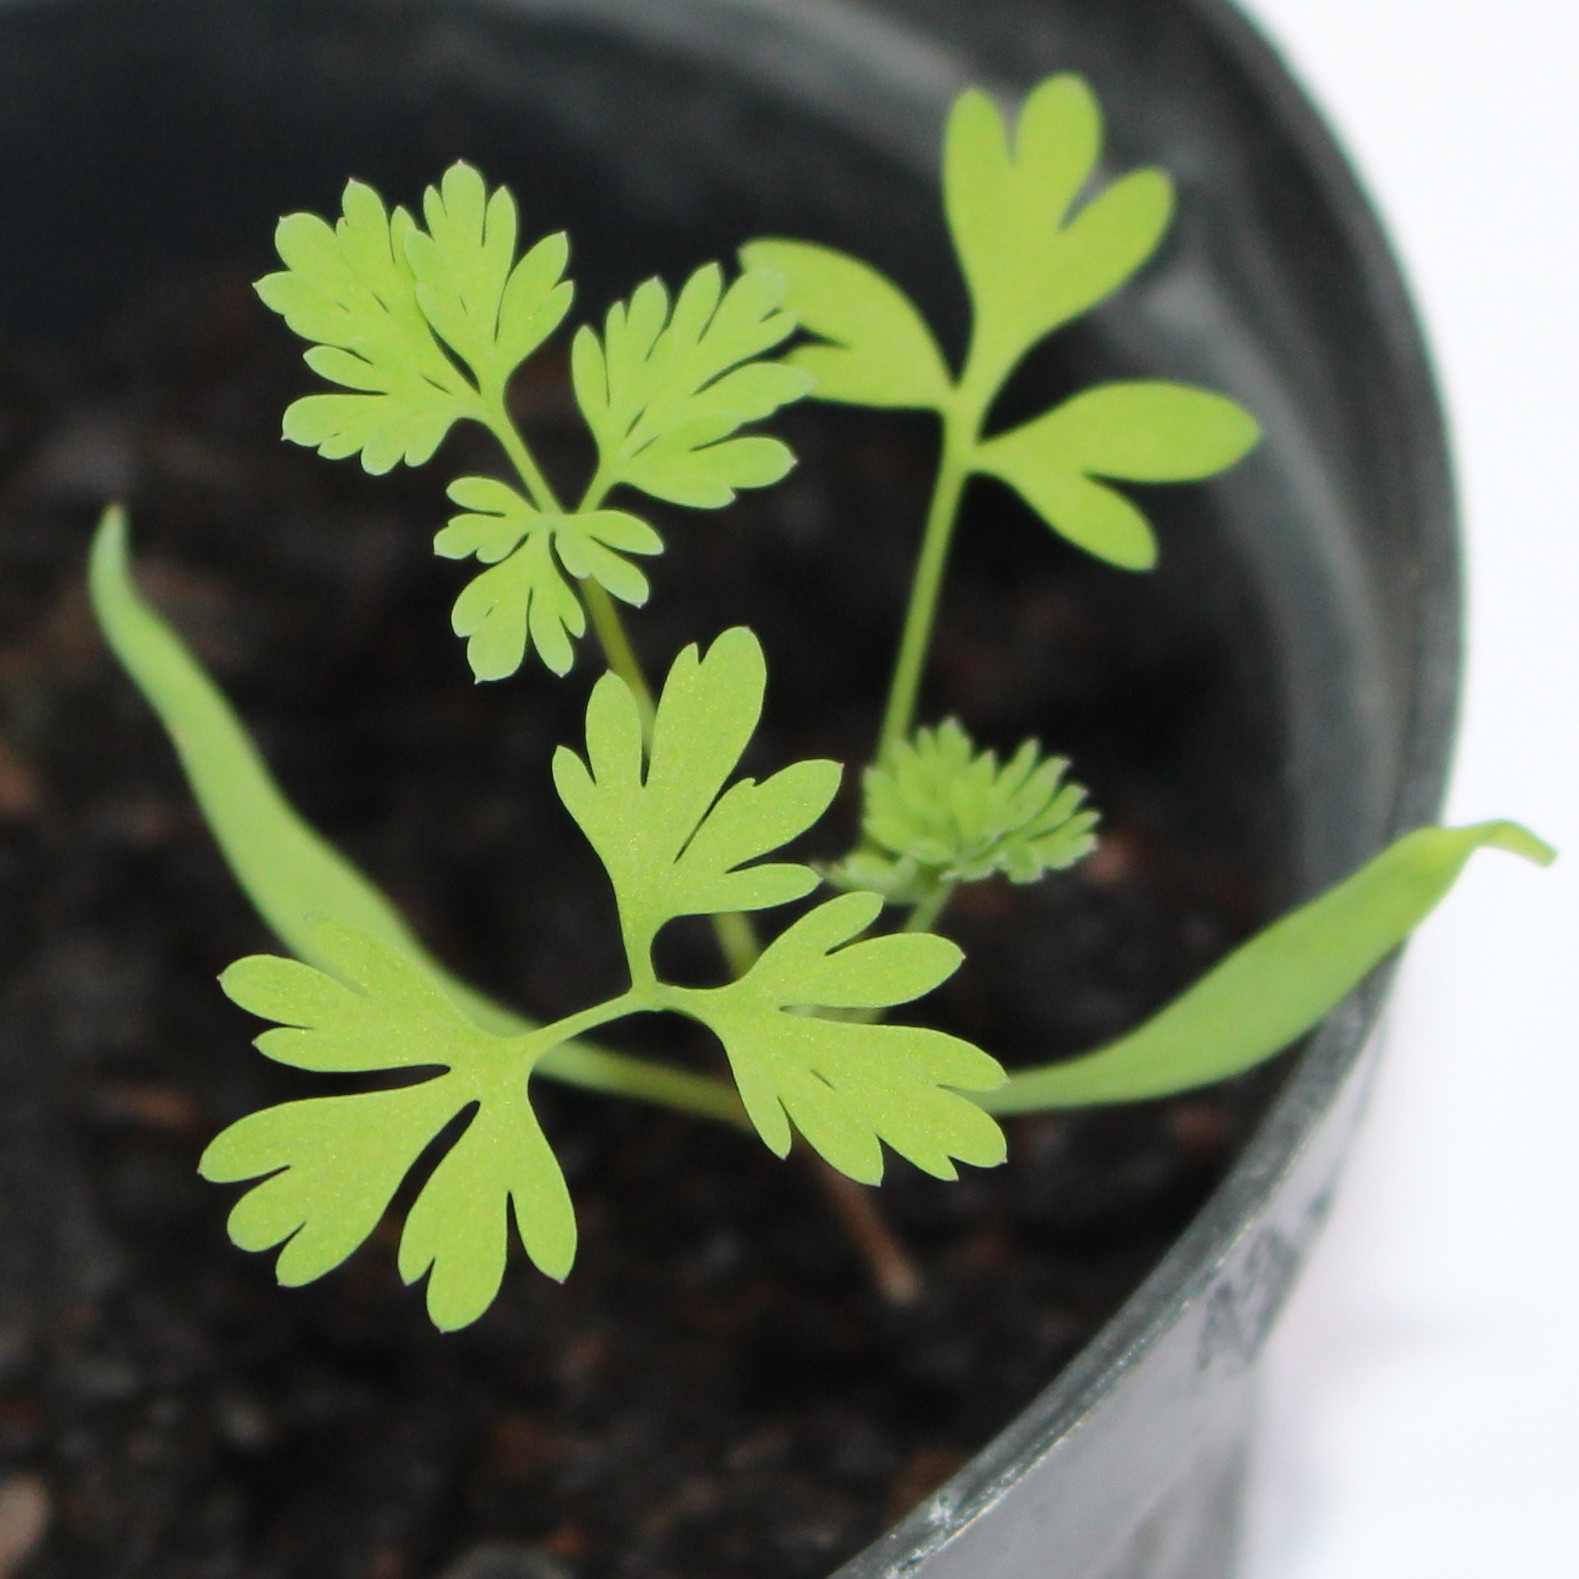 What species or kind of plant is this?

Fumaria officinalis
